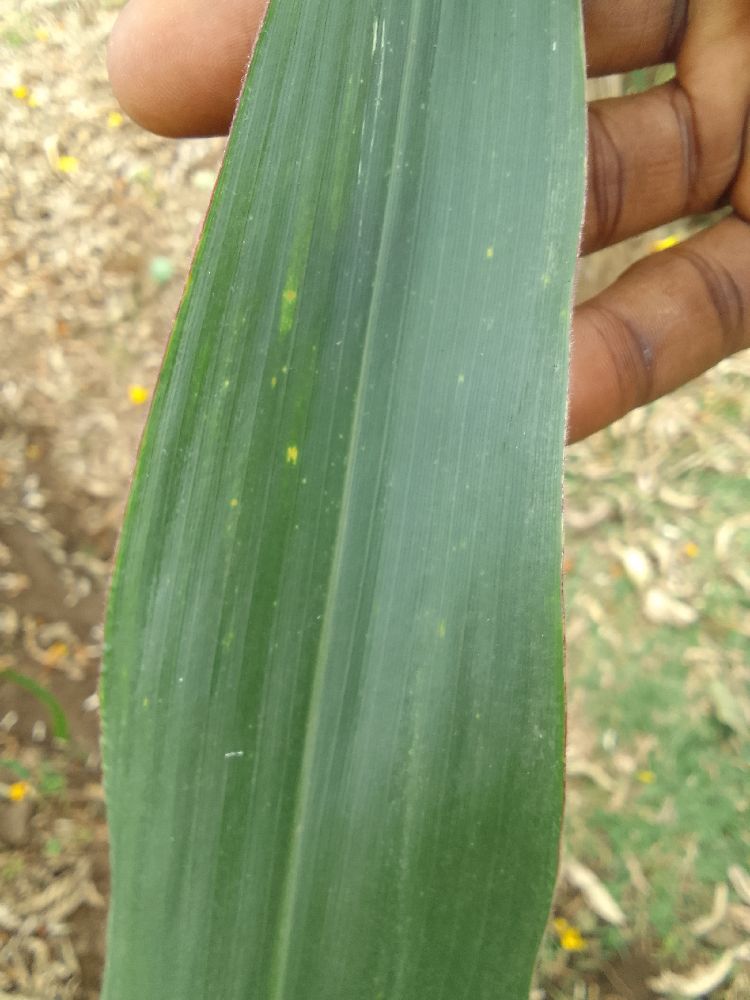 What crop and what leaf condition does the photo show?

maize, healthy
